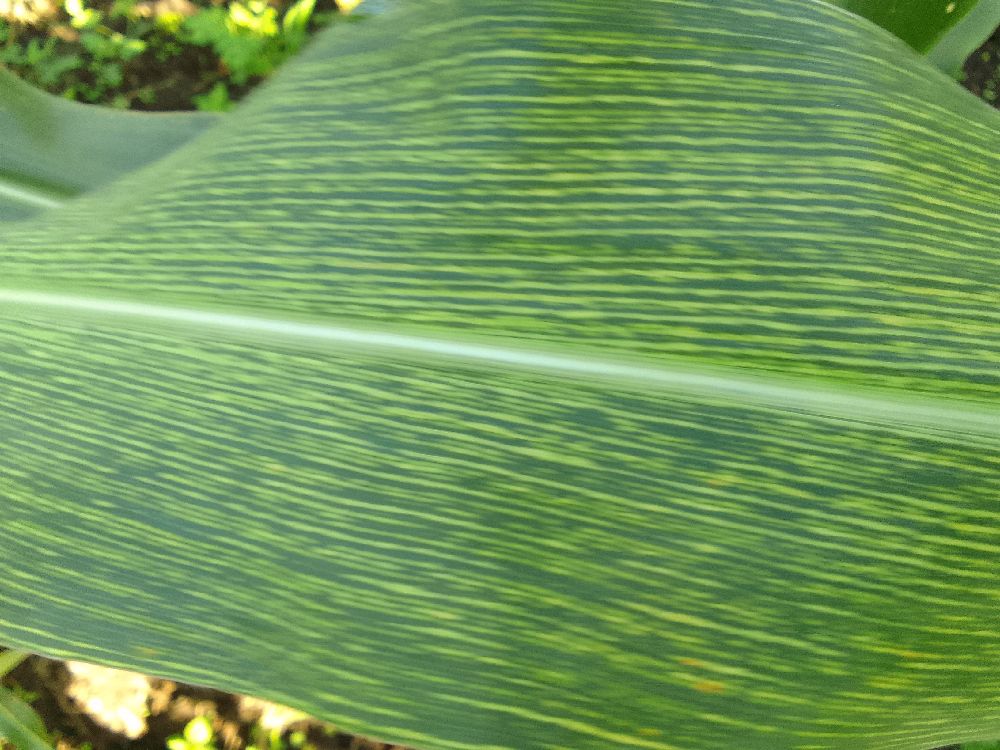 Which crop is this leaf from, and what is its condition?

maize, maize streak virus
